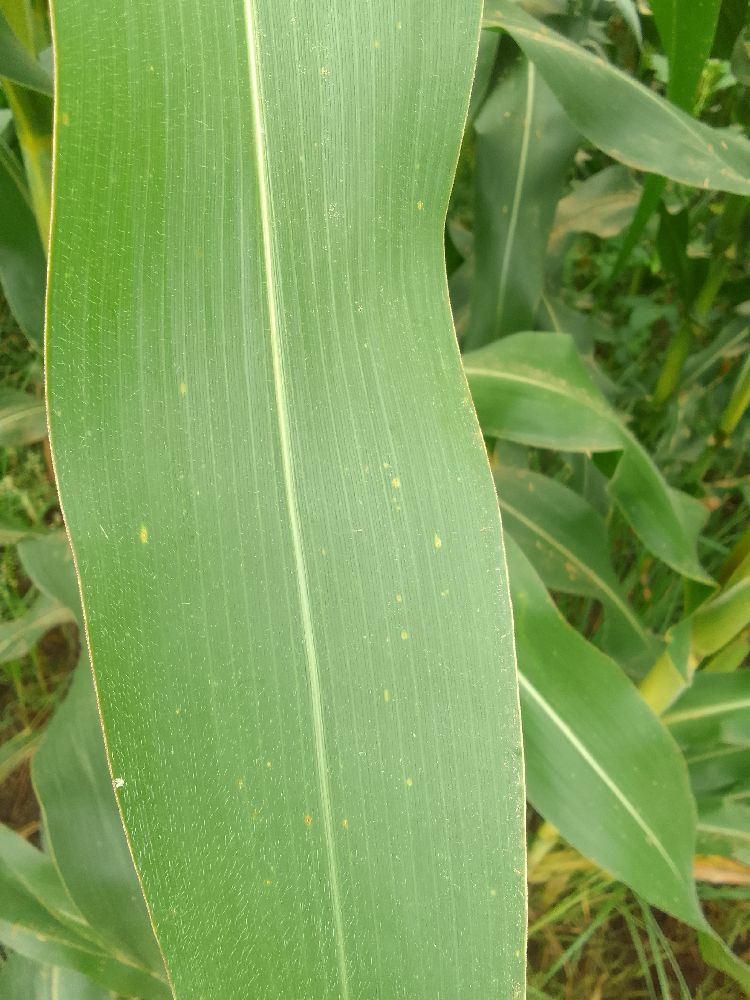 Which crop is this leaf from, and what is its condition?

maize, healthy
